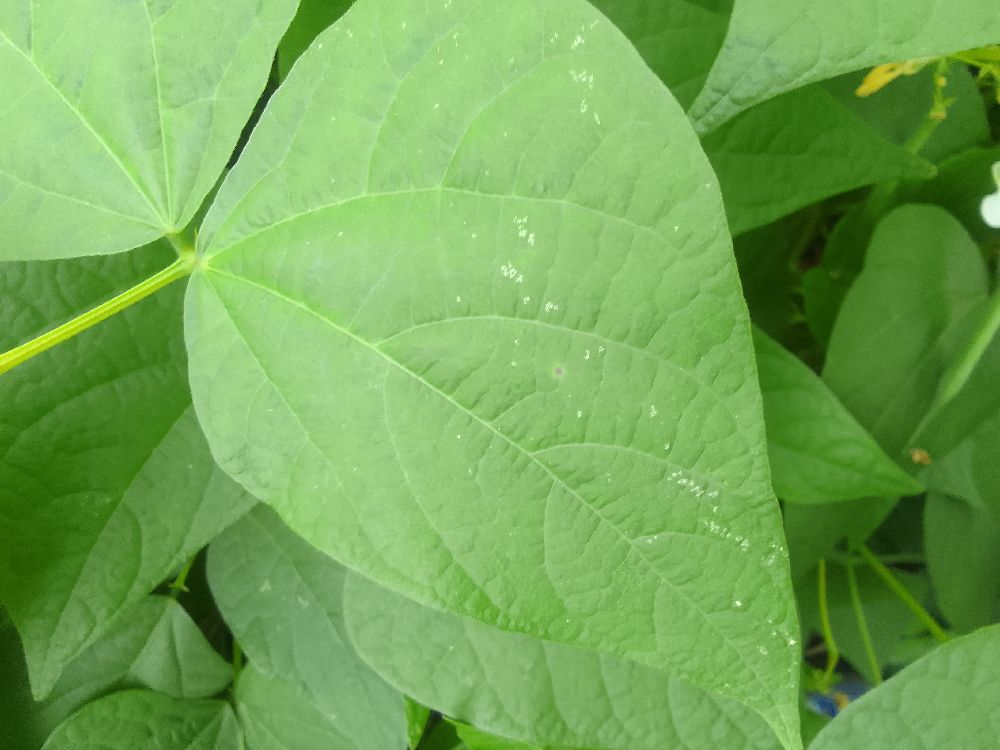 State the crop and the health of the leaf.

common bean, healthy
